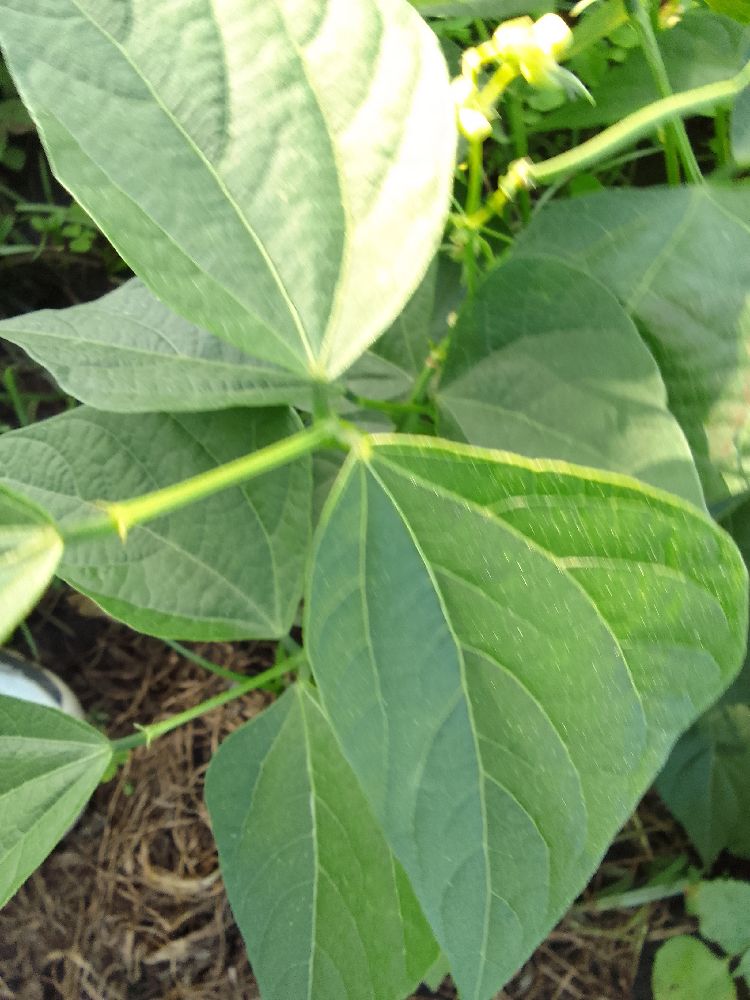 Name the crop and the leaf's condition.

common bean, healthy
